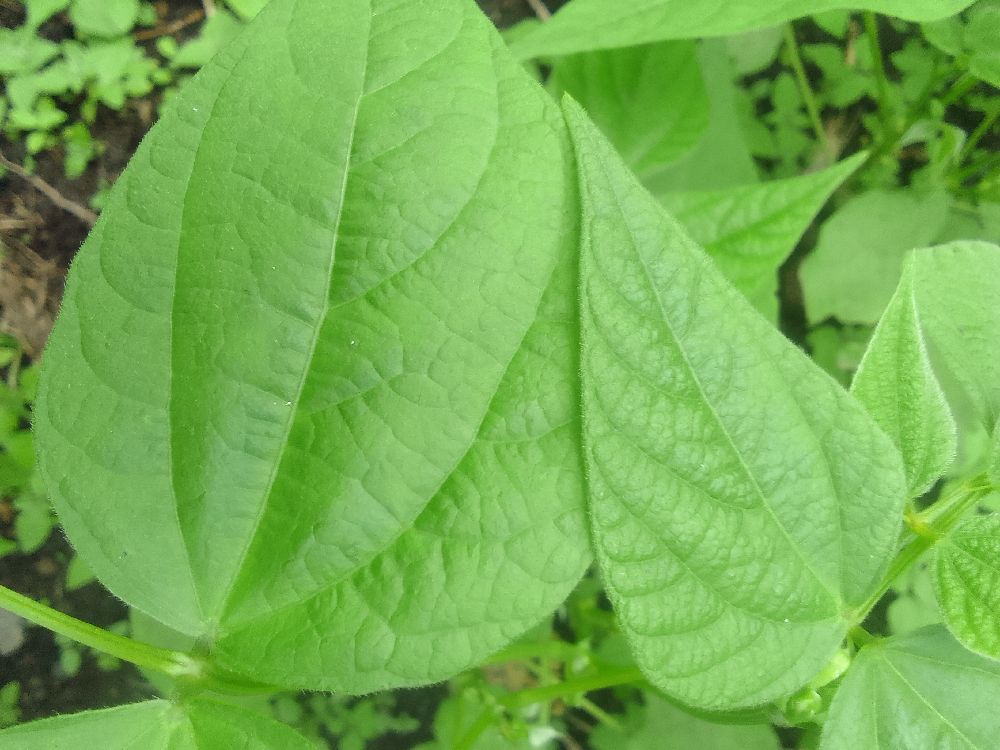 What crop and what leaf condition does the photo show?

common bean, healthy
